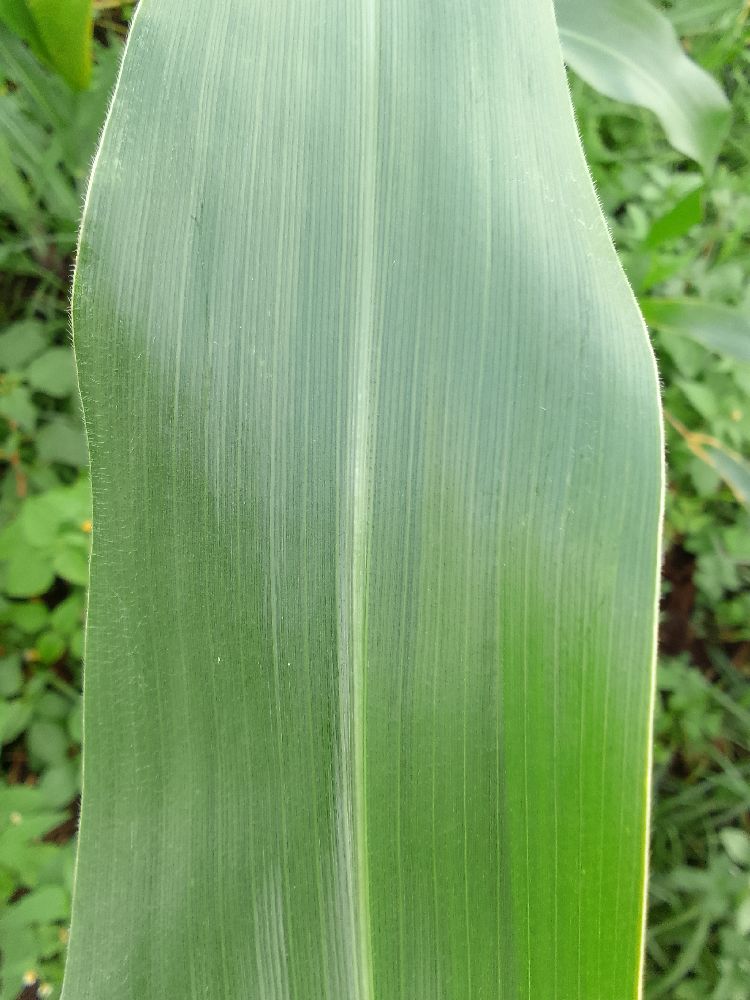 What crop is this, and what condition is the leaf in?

maize, healthy
